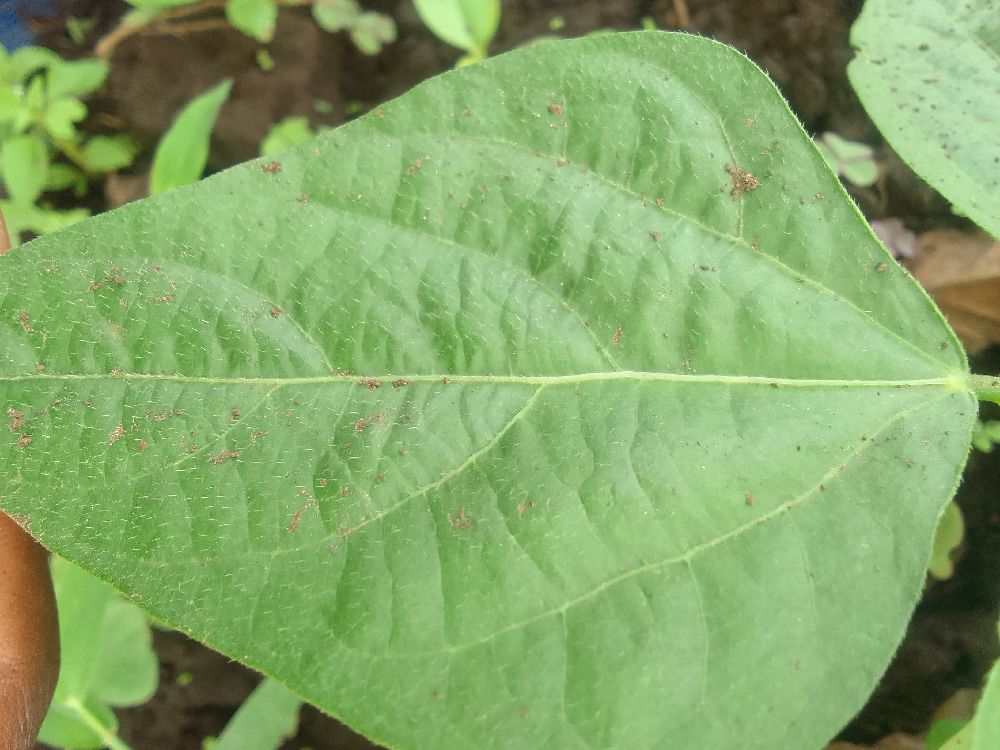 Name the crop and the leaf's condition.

common bean, healthy
